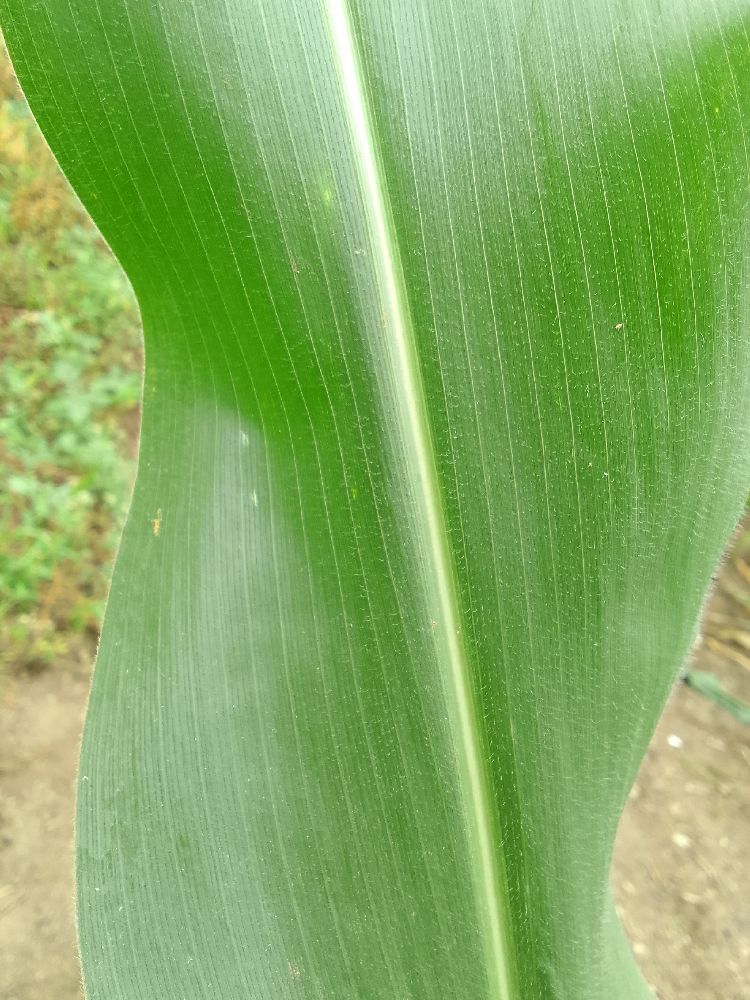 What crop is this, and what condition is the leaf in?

maize, healthy
